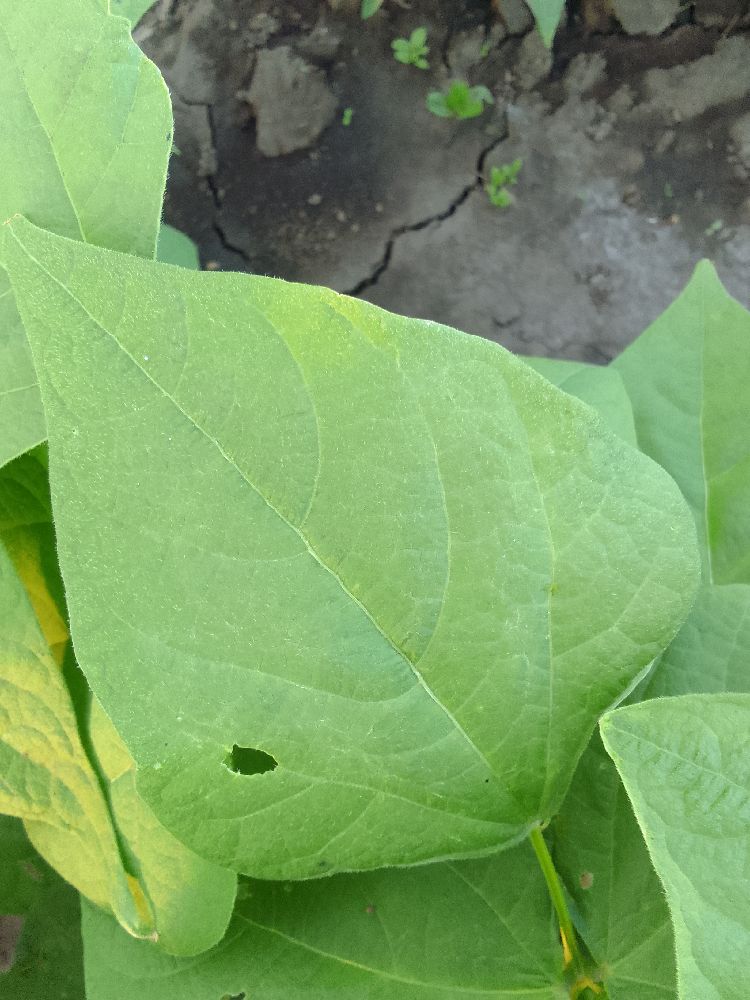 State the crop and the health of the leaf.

common bean, healthy
